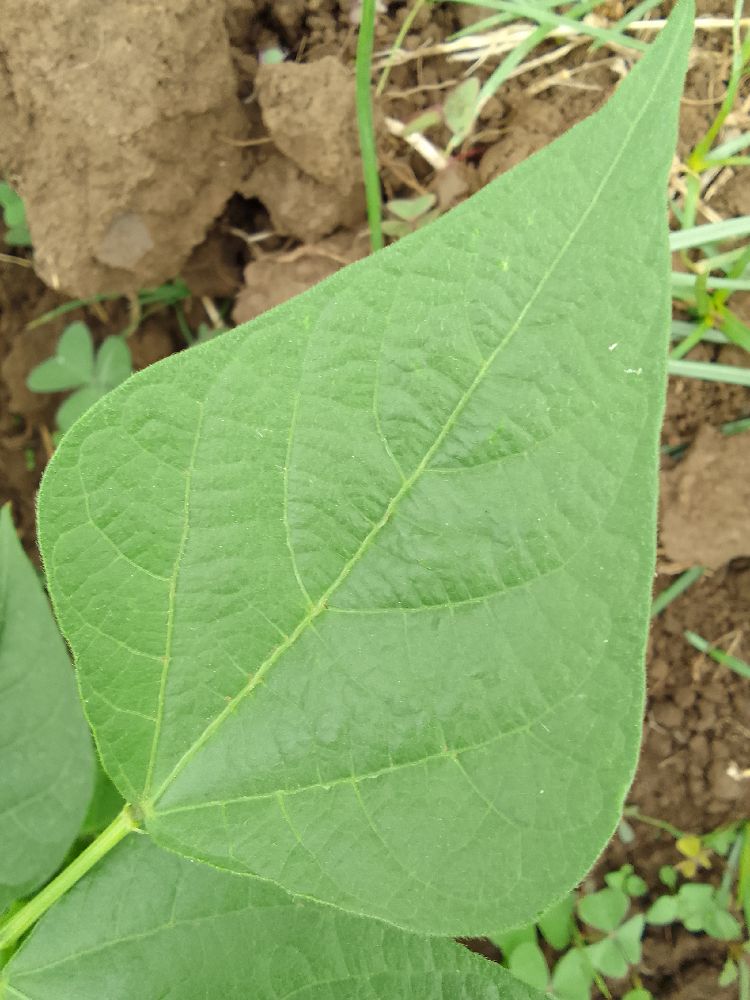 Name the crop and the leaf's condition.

common bean, healthy
